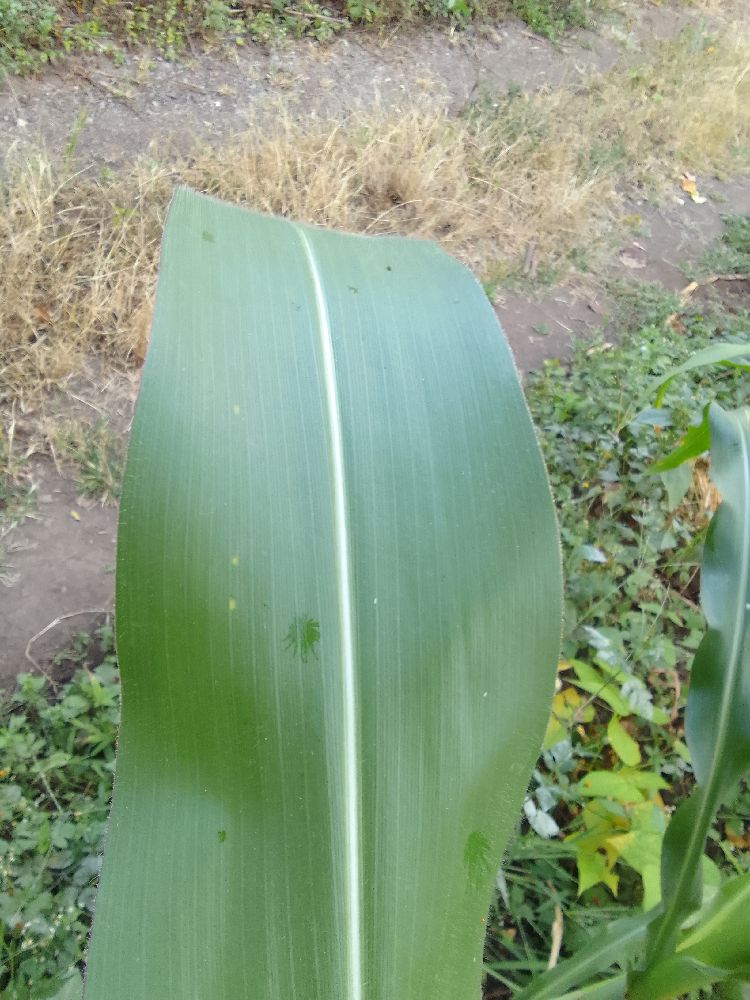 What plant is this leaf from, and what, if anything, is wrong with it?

maize, healthy
